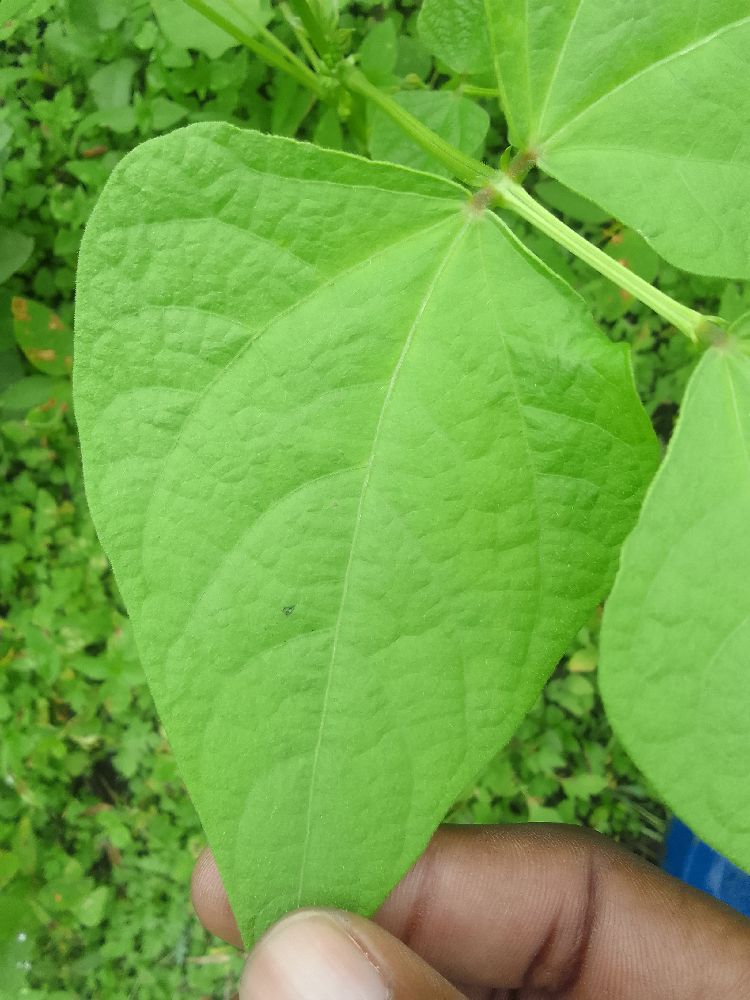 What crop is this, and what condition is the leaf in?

common bean, healthy
